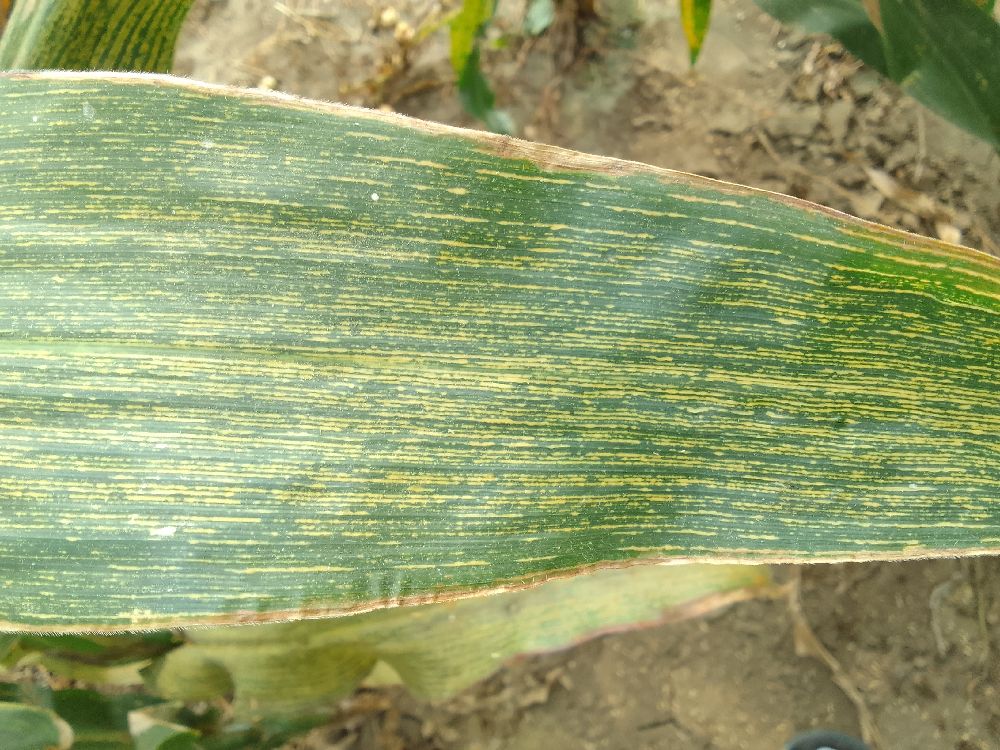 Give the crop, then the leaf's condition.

maize, maize streak virus
